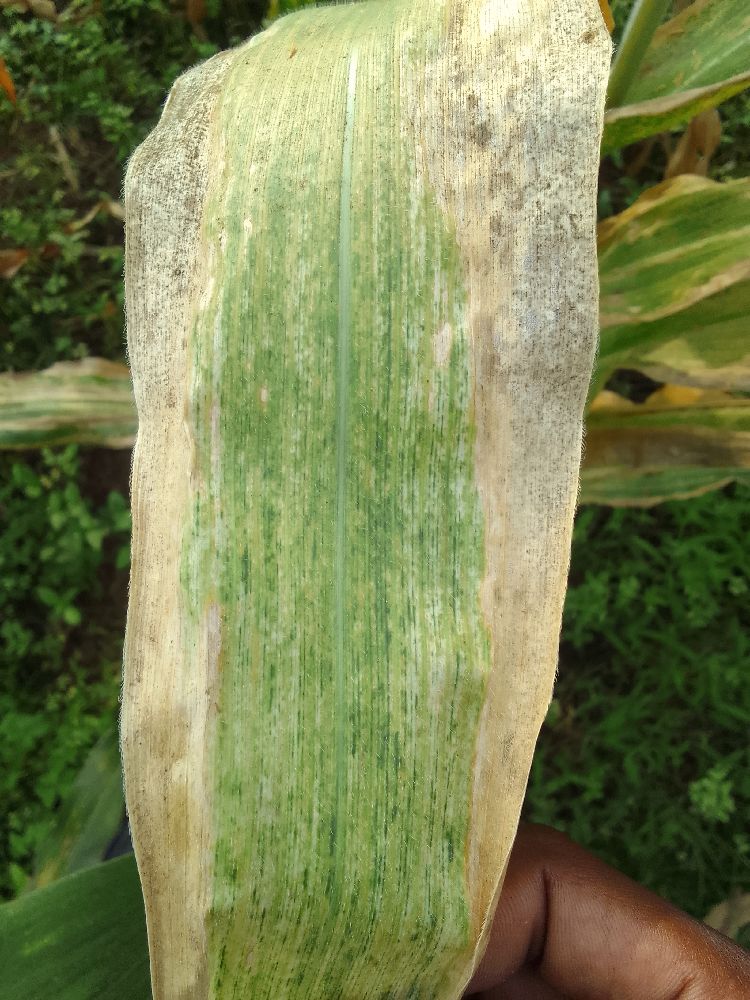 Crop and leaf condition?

maize, maize lethal necrosis
